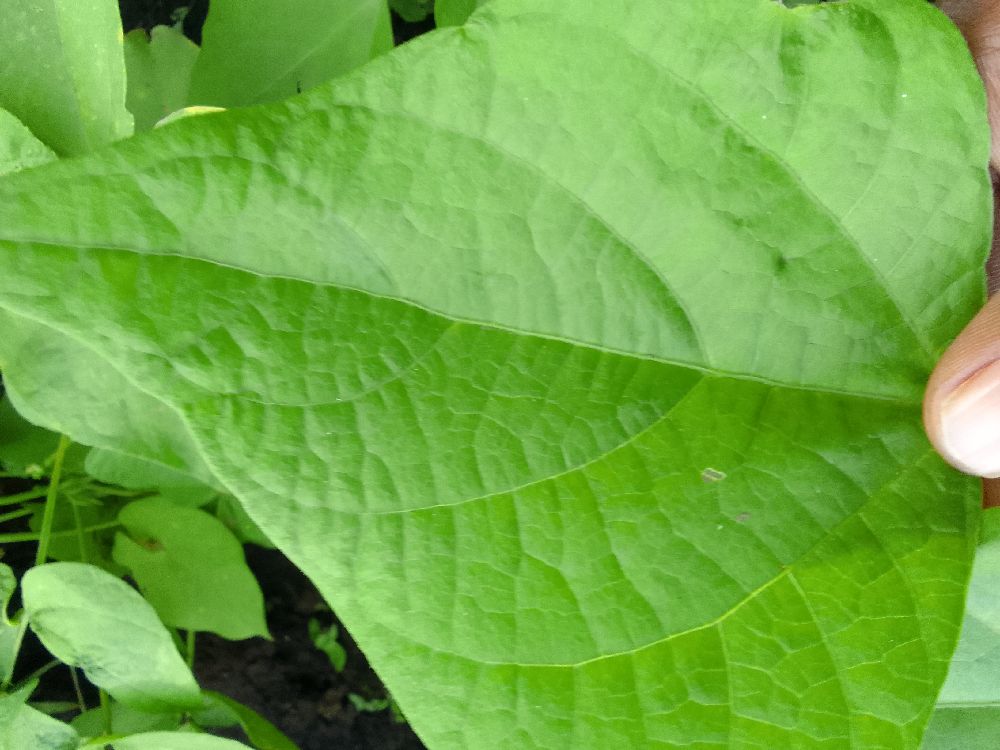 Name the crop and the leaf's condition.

common bean, healthy
